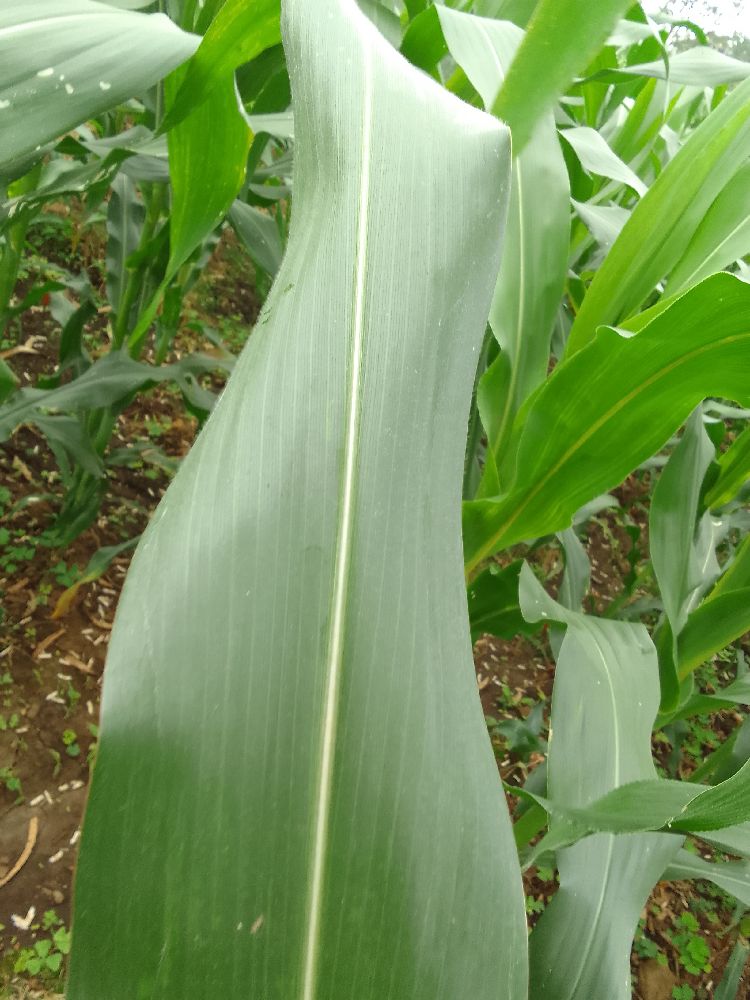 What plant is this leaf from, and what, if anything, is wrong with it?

maize, healthy
